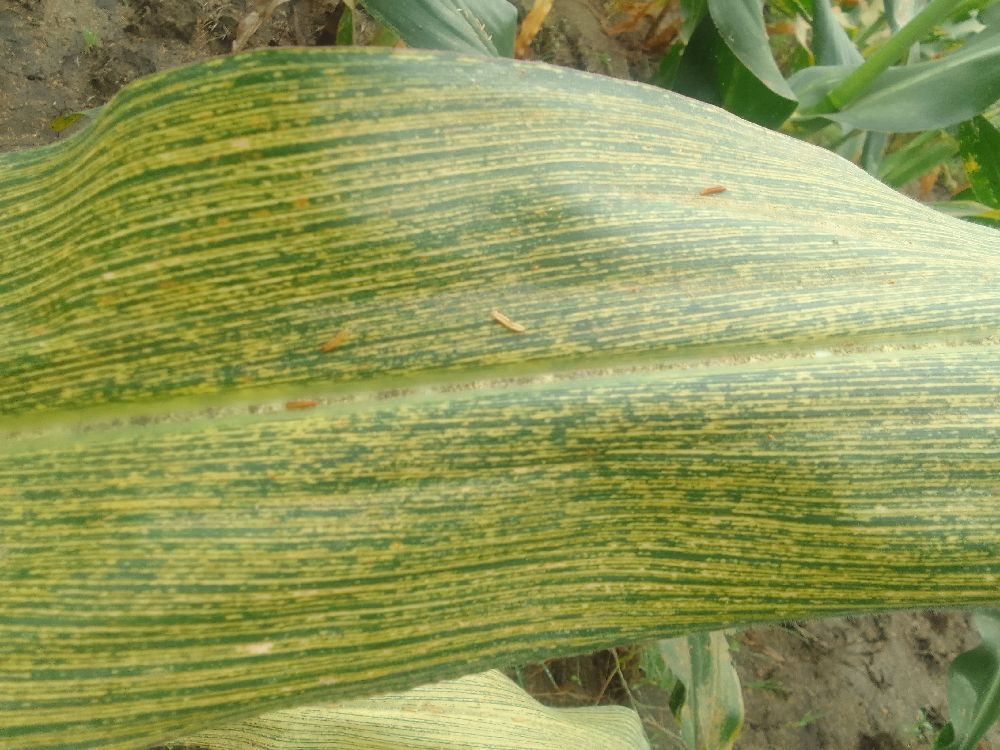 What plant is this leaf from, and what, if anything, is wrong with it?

maize, maize streak virus
